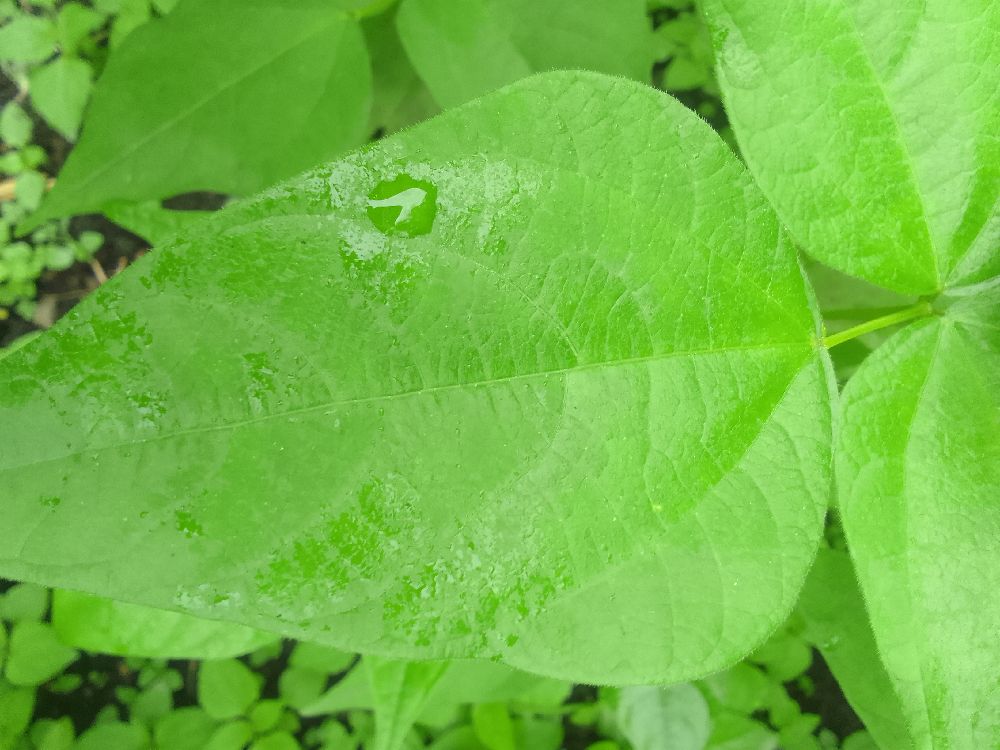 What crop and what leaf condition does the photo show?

common bean, healthy
